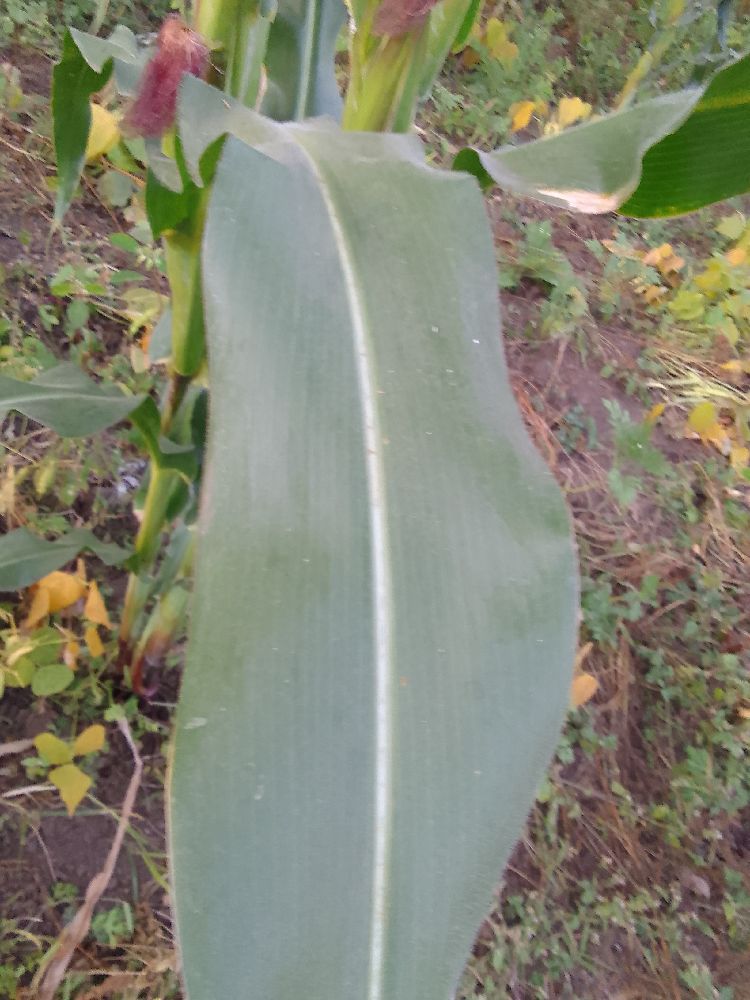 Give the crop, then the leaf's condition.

maize, healthy
